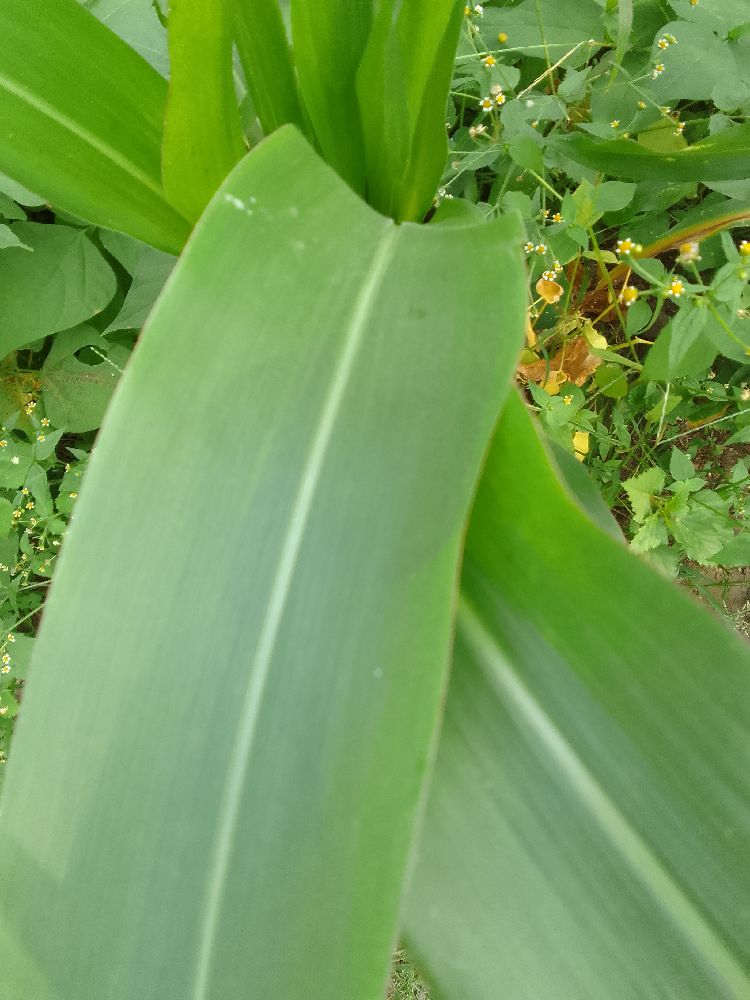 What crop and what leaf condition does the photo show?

maize, healthy
